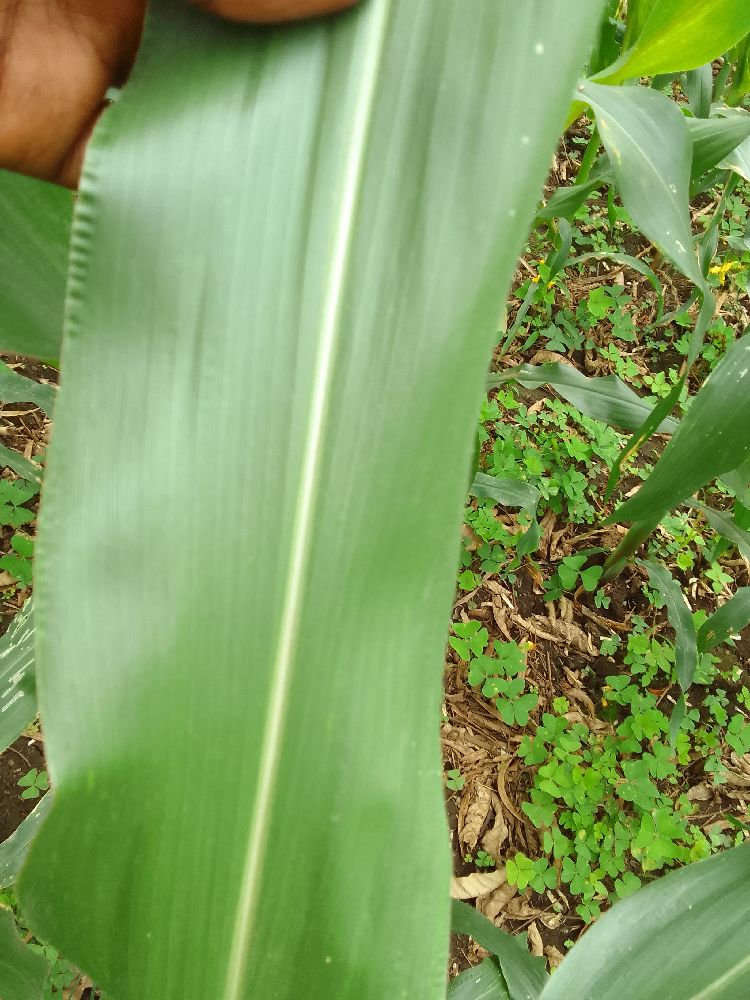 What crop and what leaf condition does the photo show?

maize, healthy
